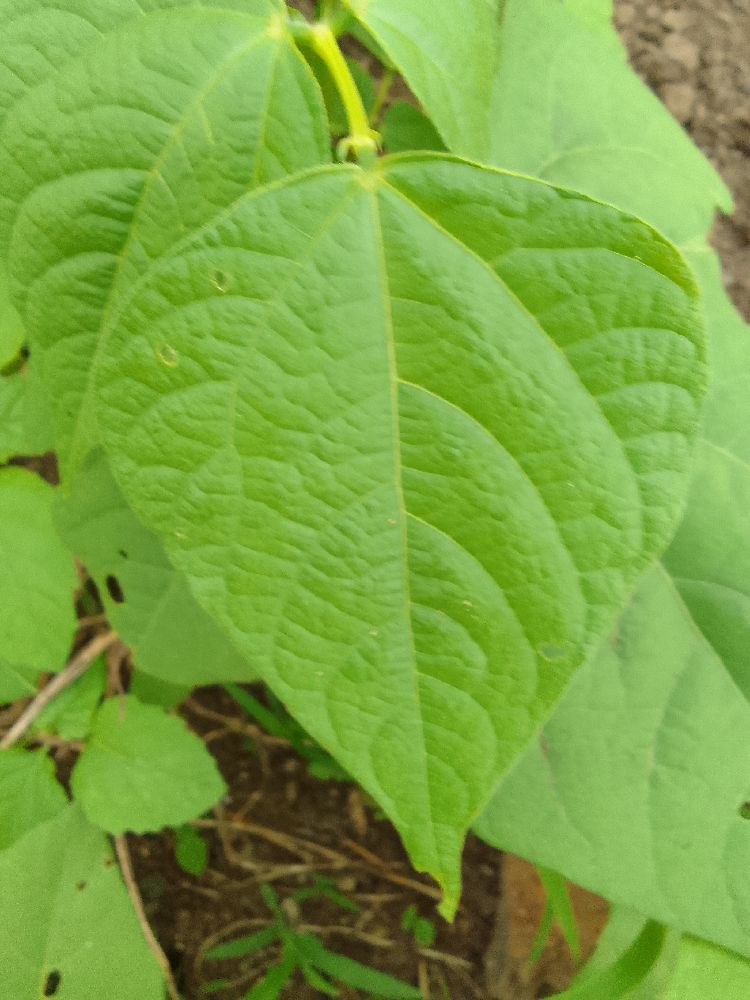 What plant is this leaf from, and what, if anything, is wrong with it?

common bean, healthy
